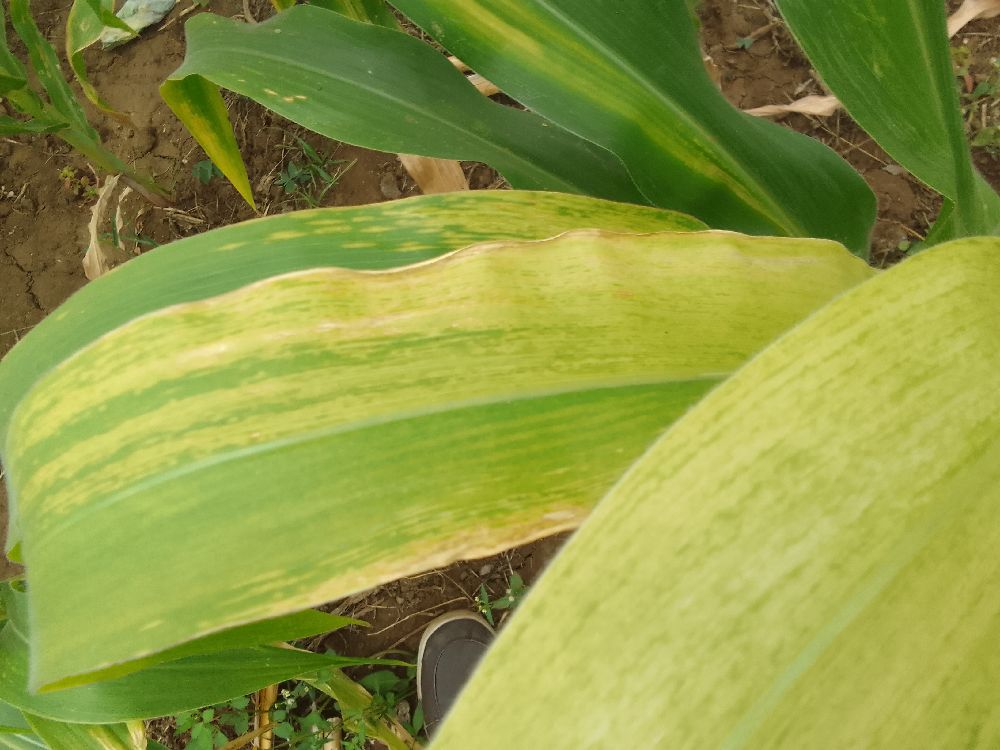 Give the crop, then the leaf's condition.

maize, maize lethal necrosis
